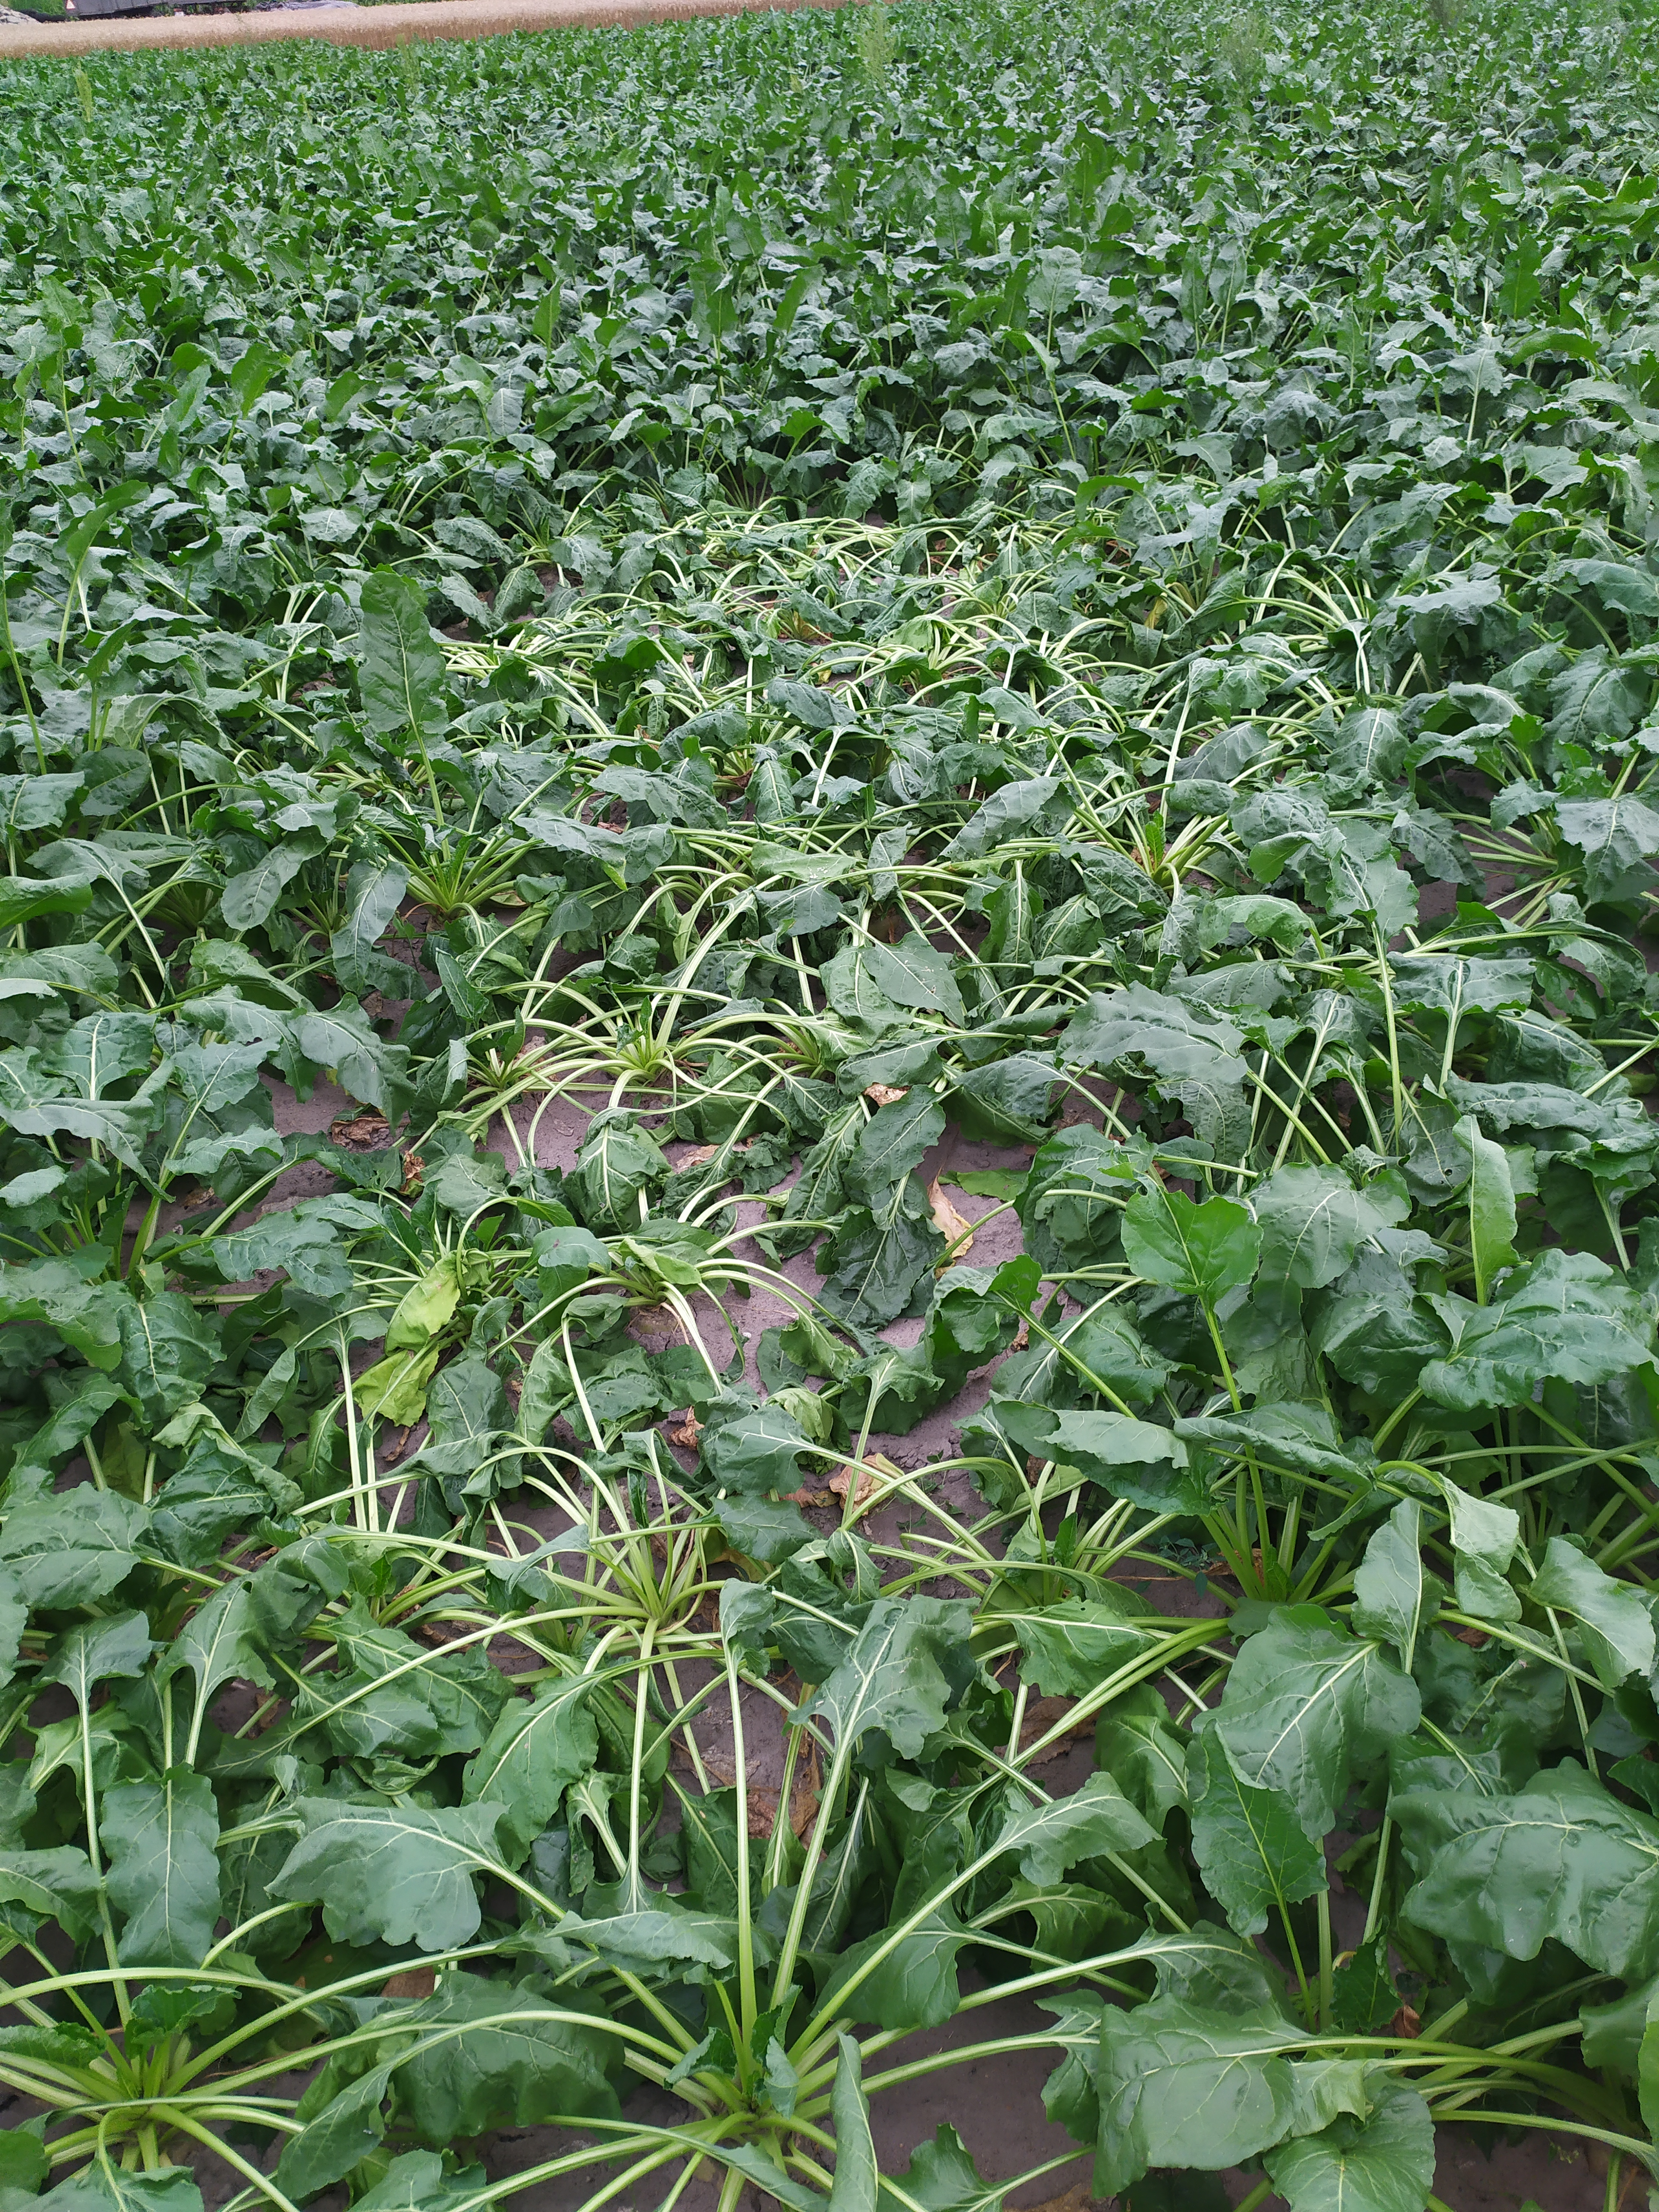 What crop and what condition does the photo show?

beet, unaffected
